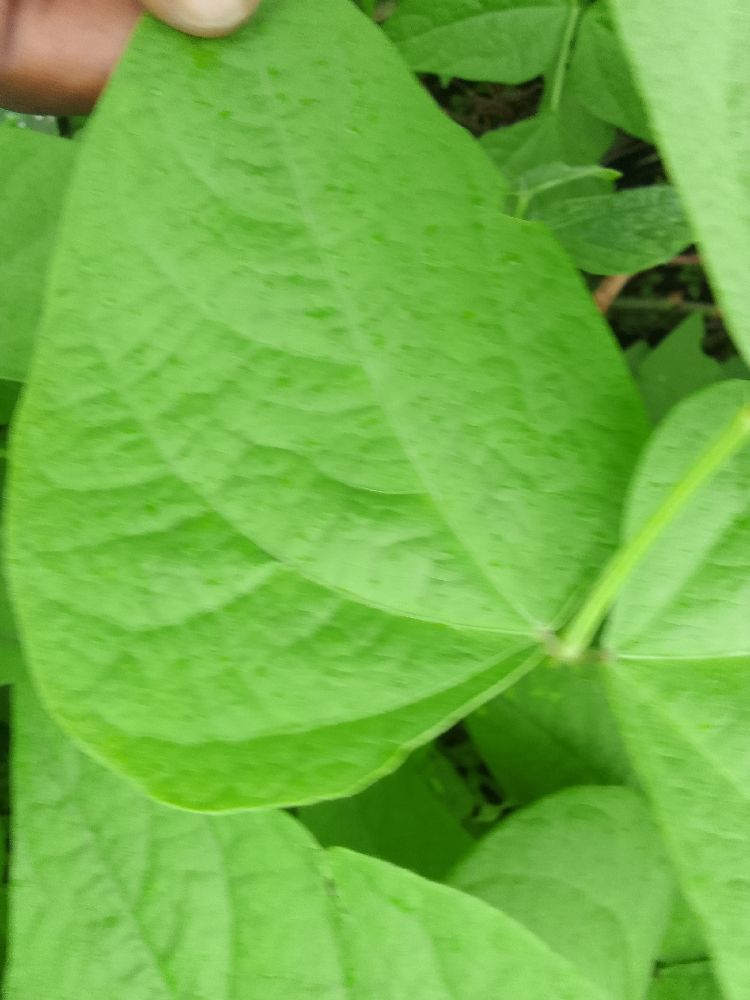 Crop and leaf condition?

common bean, healthy
